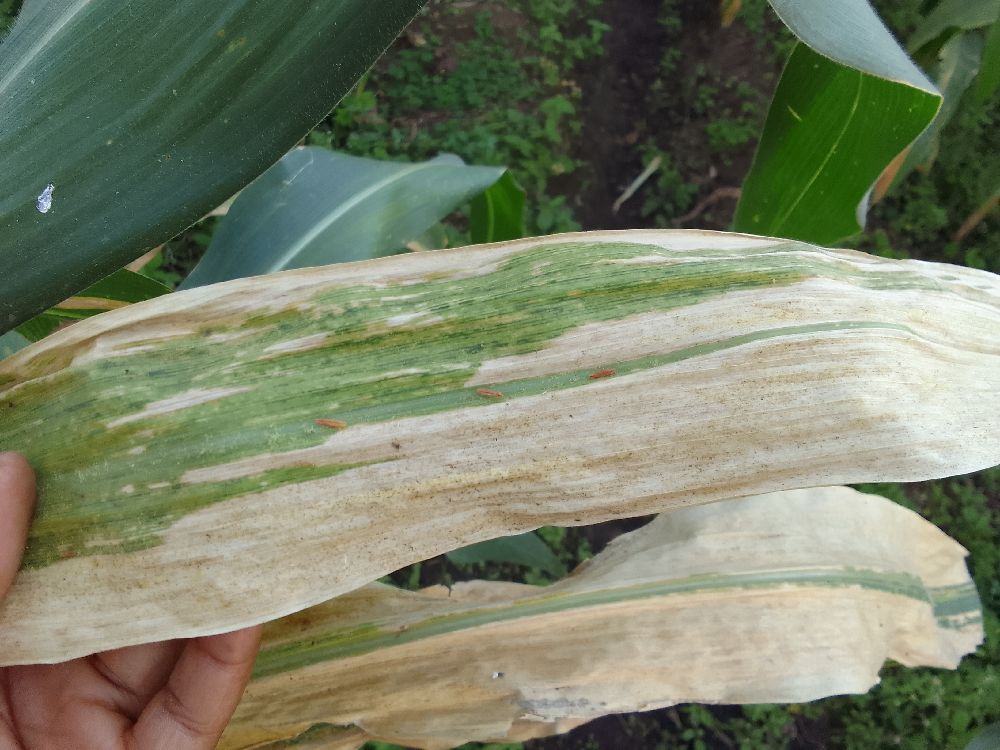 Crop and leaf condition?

maize, maize lethal necrosis
